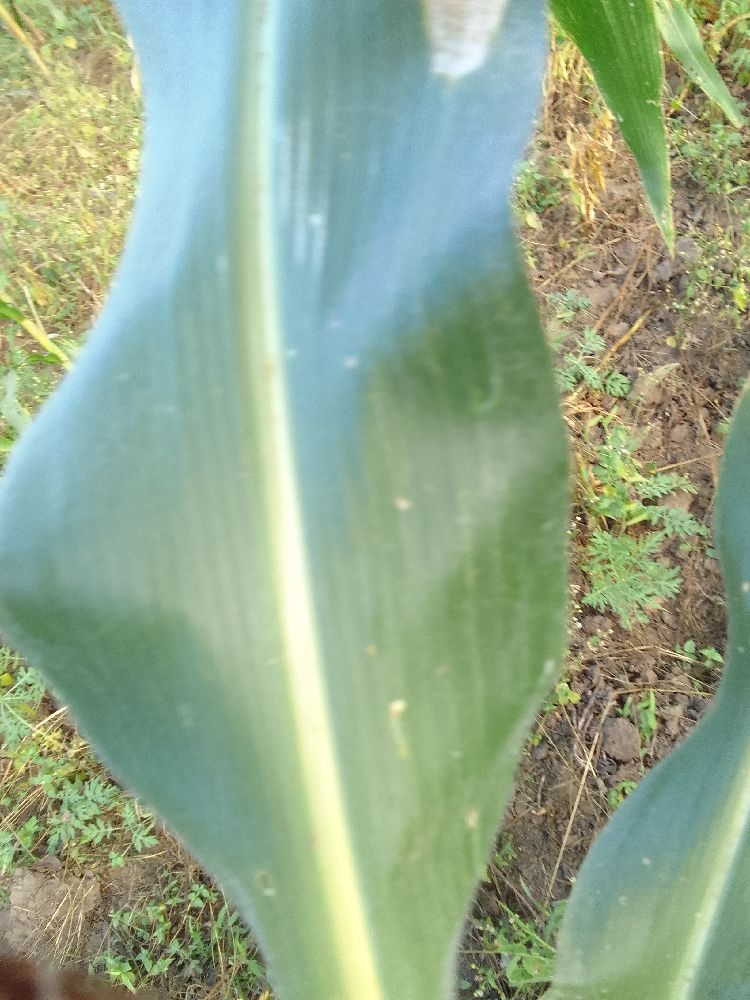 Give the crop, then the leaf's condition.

maize, healthy
